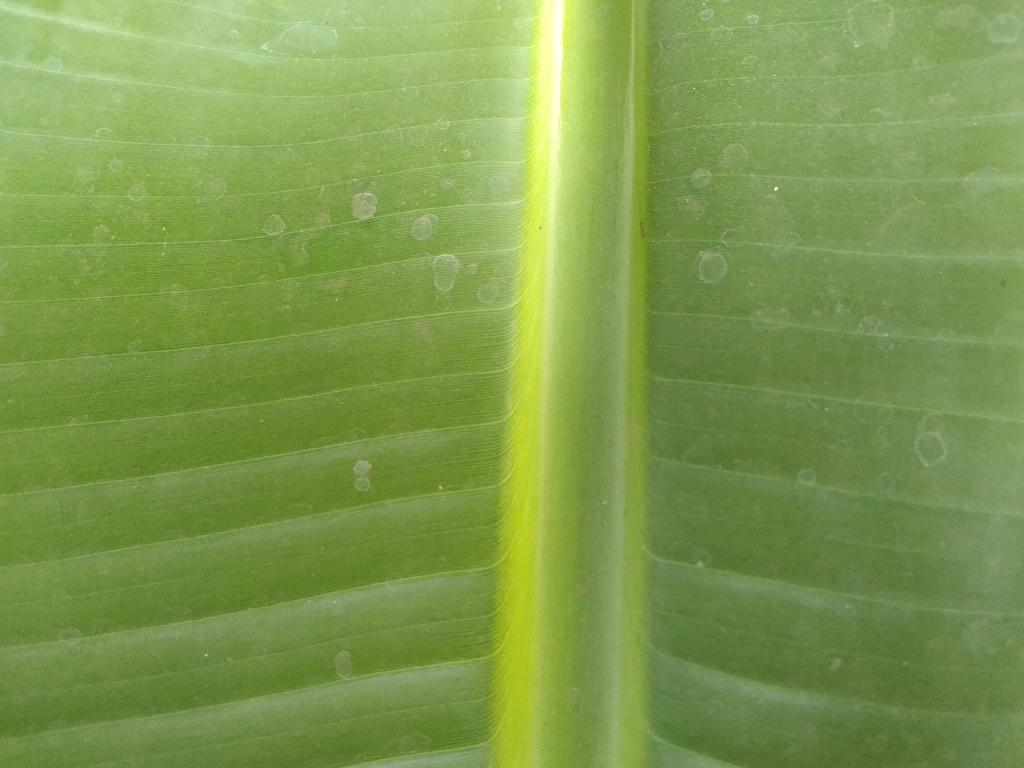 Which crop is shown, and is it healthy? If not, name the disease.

banana, healthy
